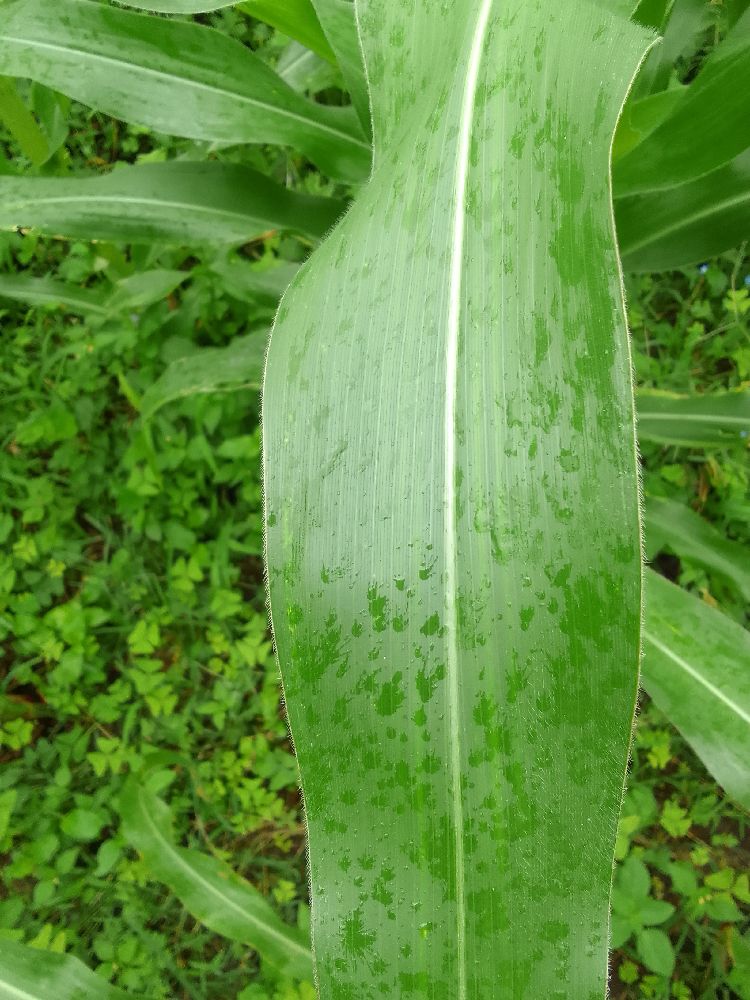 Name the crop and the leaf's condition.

maize, healthy
